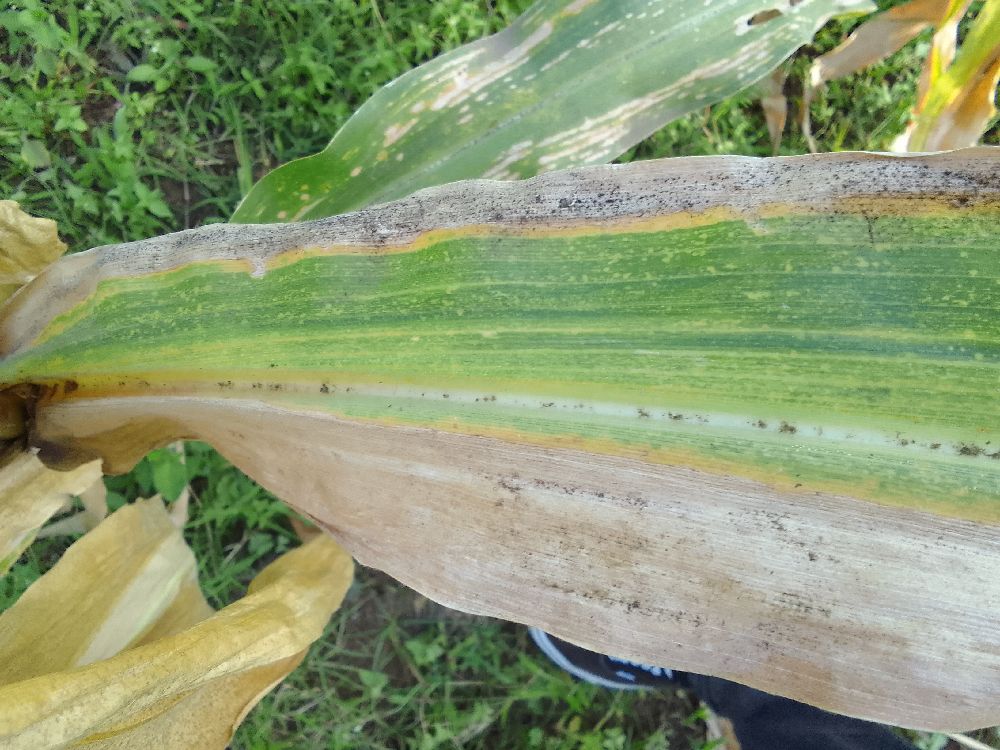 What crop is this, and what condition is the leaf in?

maize, maize lethal necrosis
